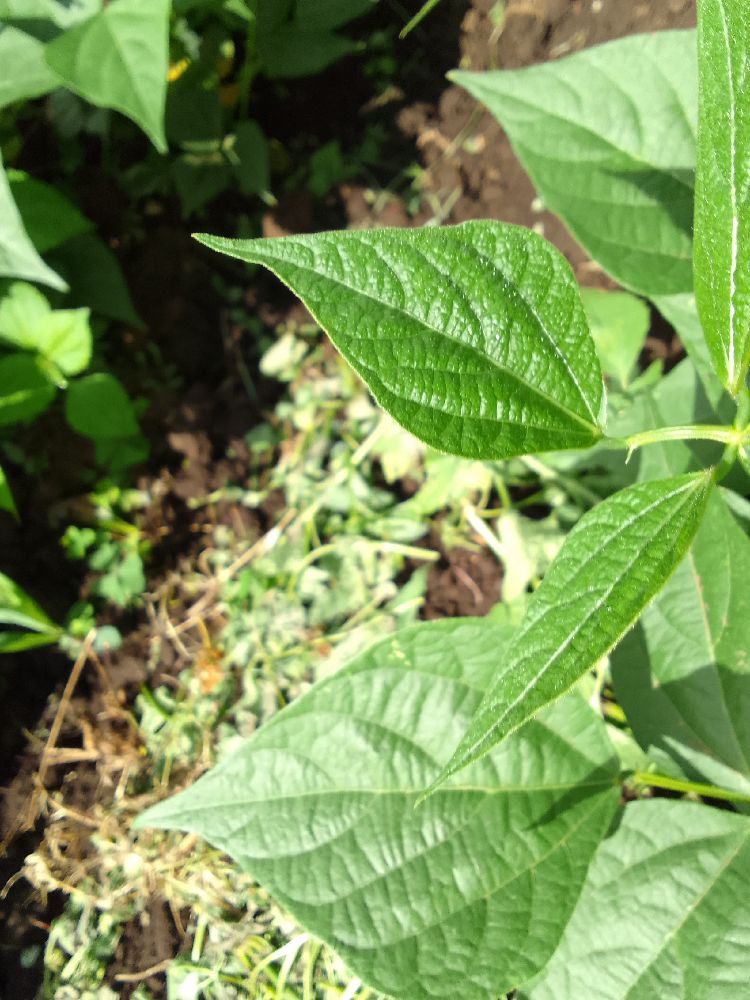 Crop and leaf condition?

common bean, healthy
